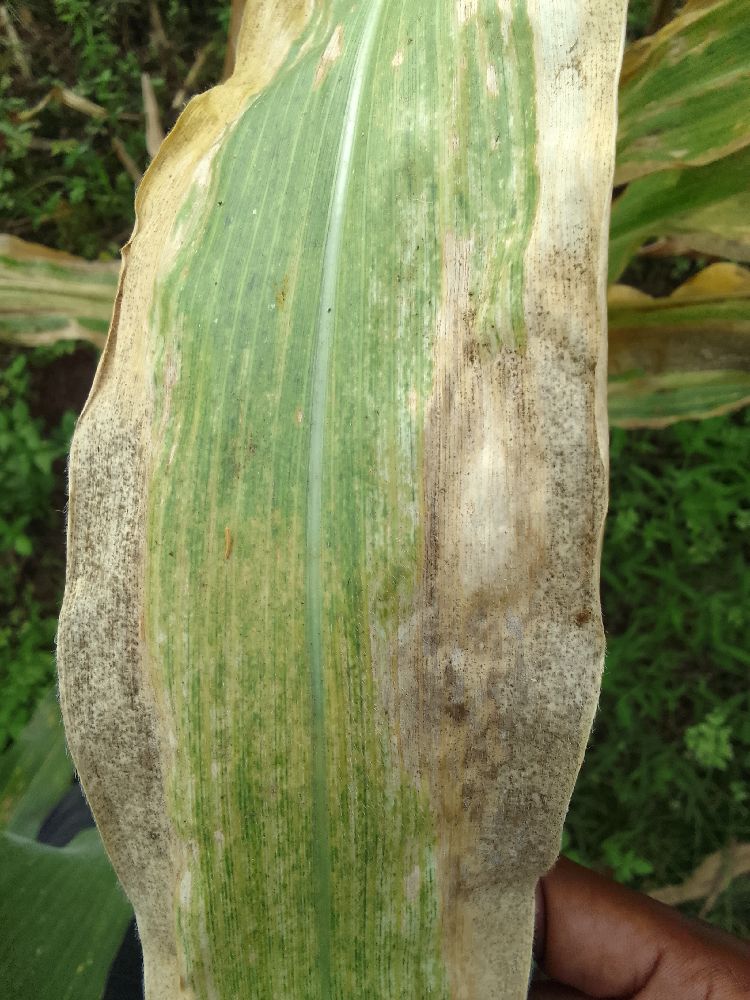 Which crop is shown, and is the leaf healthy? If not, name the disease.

maize, maize lethal necrosis
